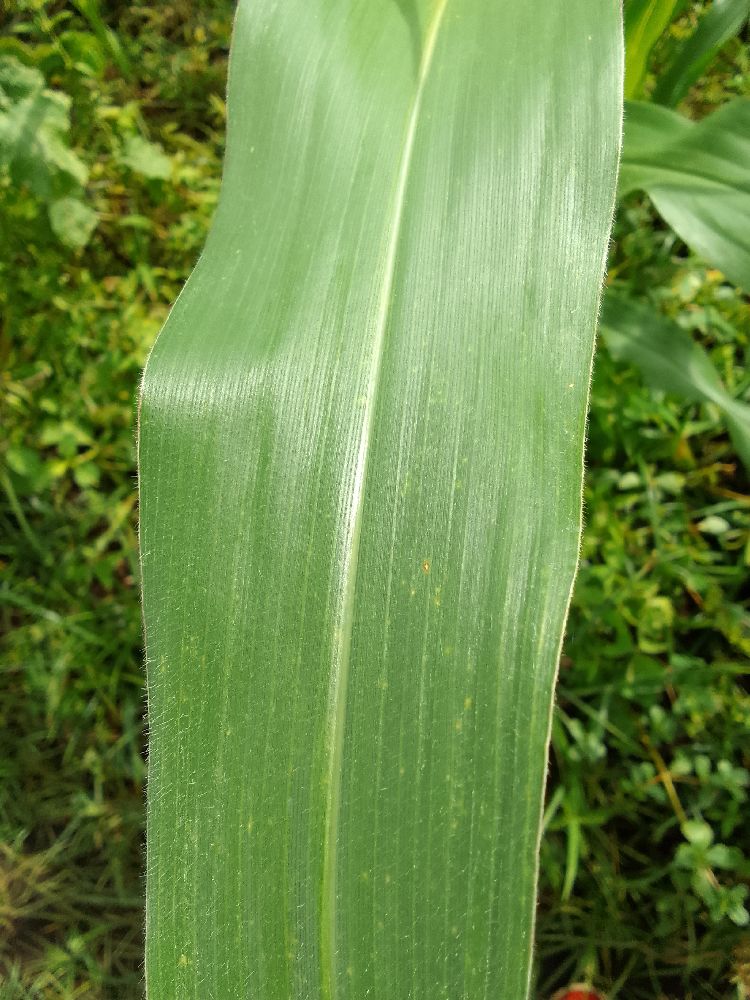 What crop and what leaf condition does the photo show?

maize, healthy
